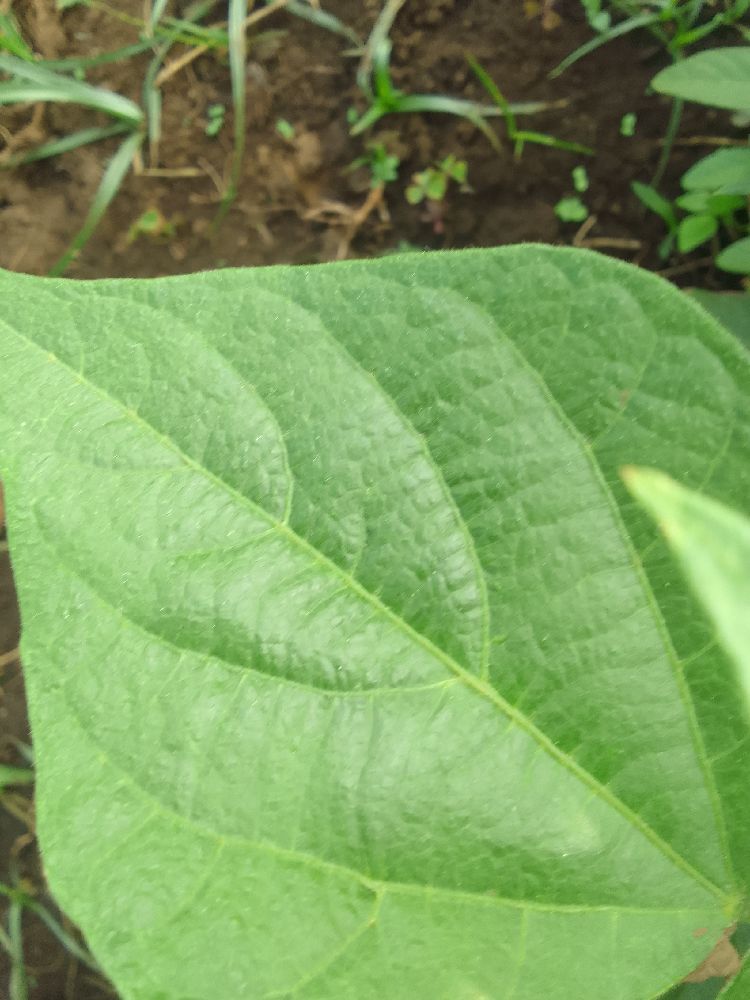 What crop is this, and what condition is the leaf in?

common bean, healthy
